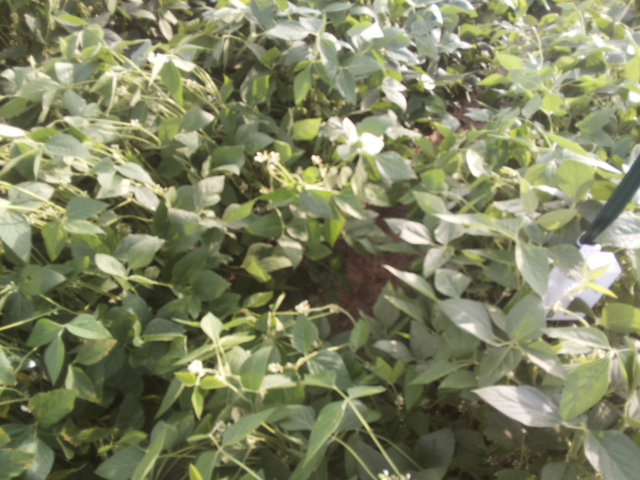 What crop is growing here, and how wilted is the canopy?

soybean, slight leaflet or petiole turgor loss in upper canopy
